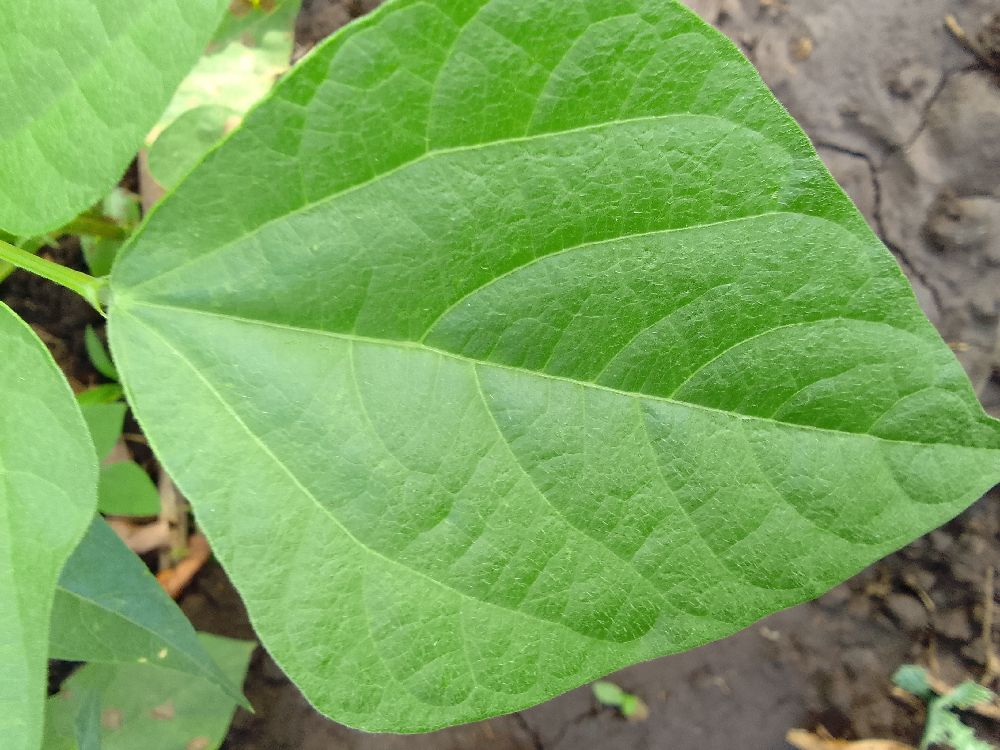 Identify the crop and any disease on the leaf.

common bean, healthy
